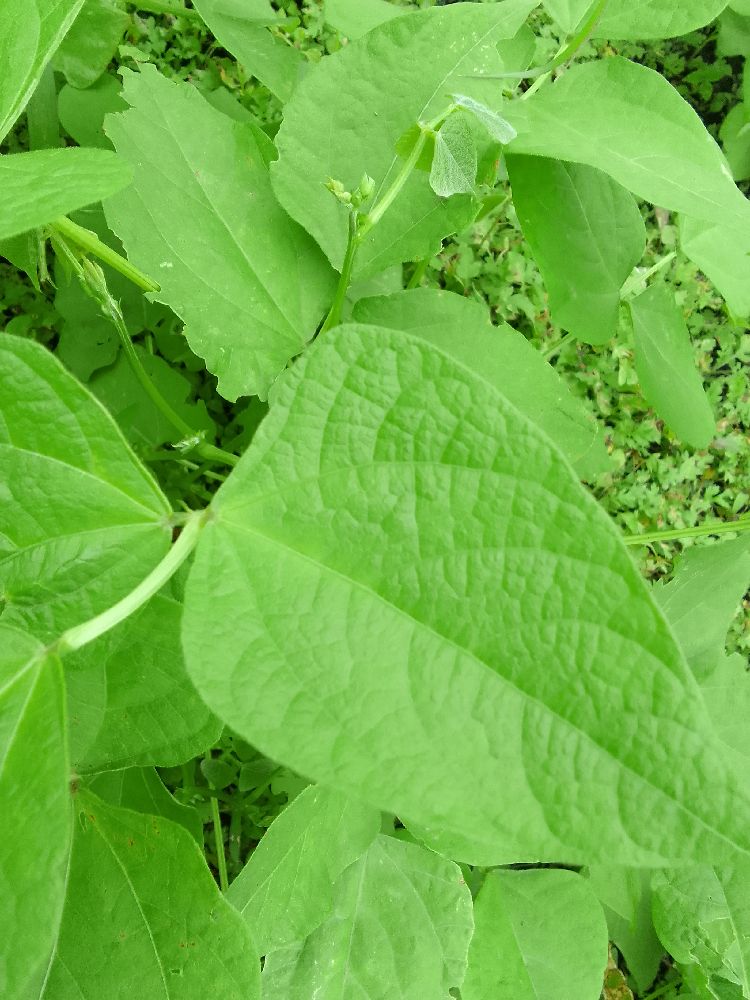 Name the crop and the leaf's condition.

common bean, healthy
